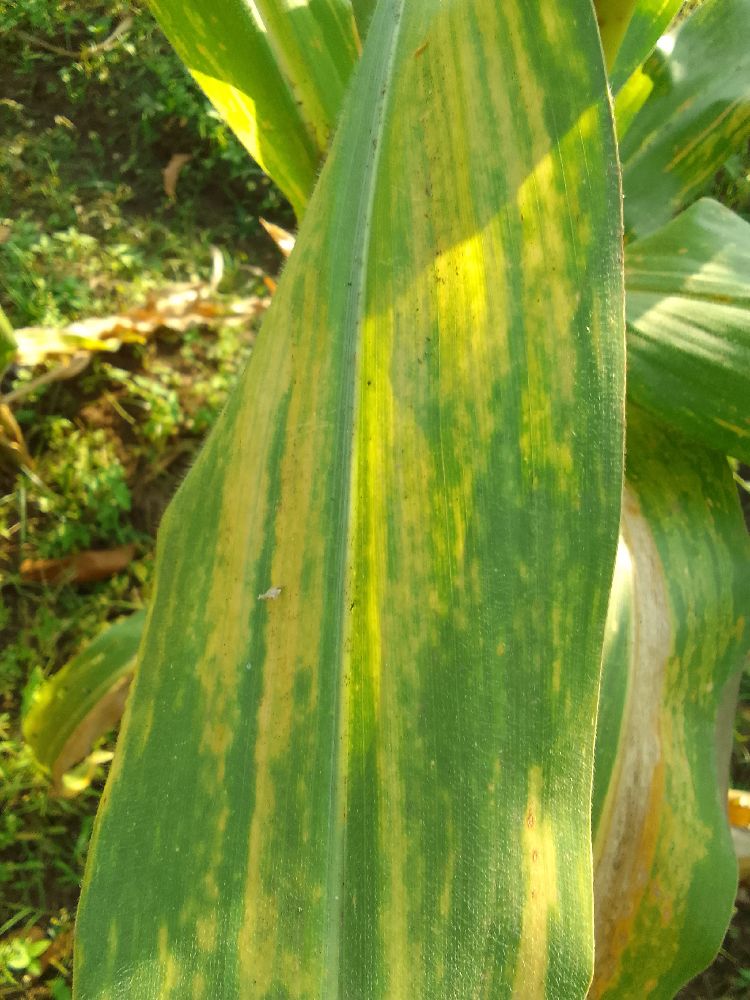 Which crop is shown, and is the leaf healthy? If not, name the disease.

maize, maize lethal necrosis
